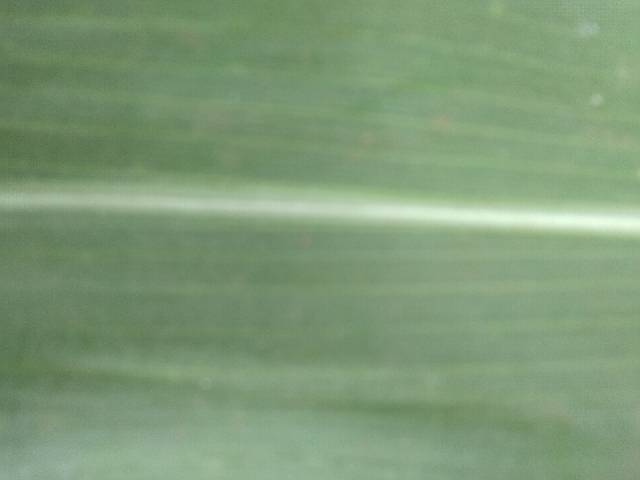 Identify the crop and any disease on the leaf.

maize, healthy
